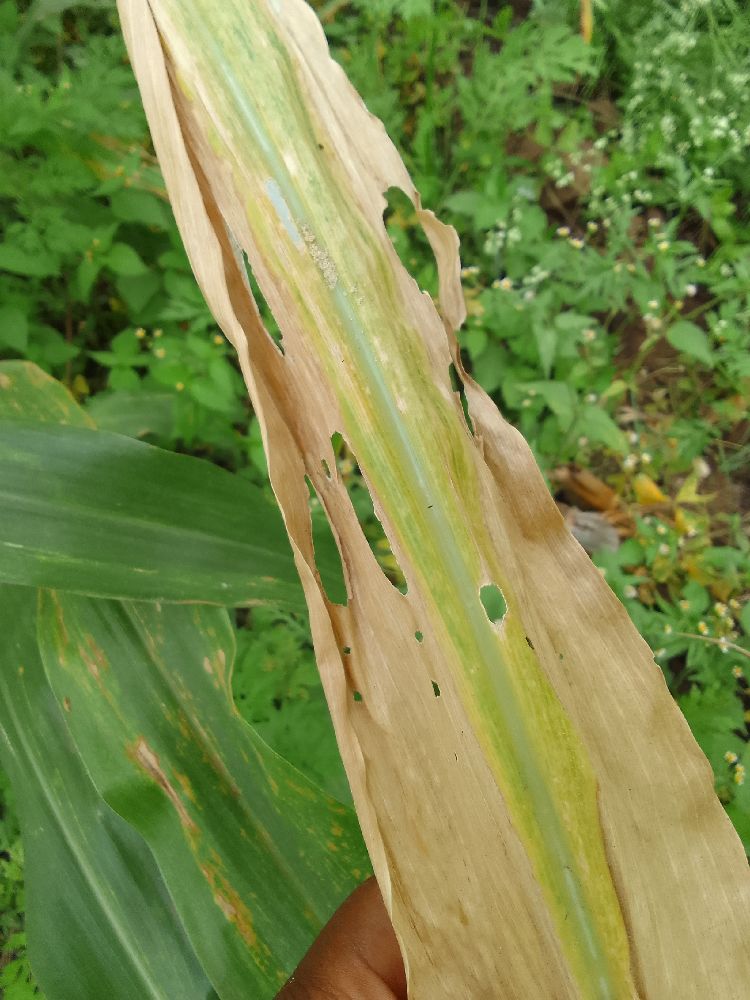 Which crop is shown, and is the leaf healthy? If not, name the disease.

maize, maize lethal necrosis
